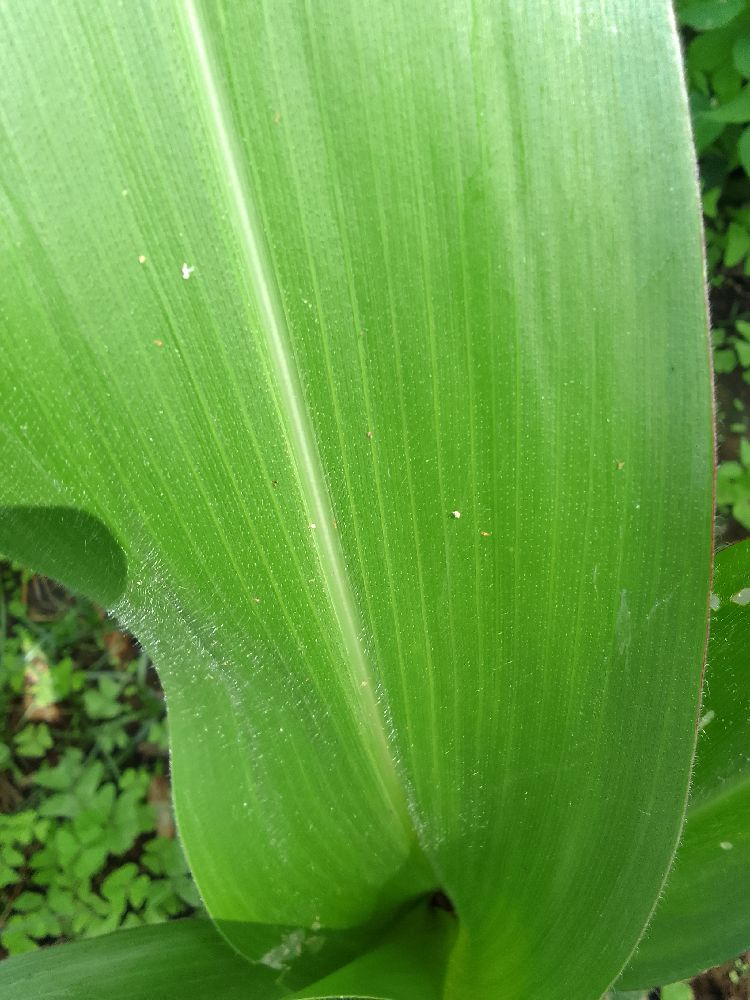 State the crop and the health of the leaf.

maize, healthy
